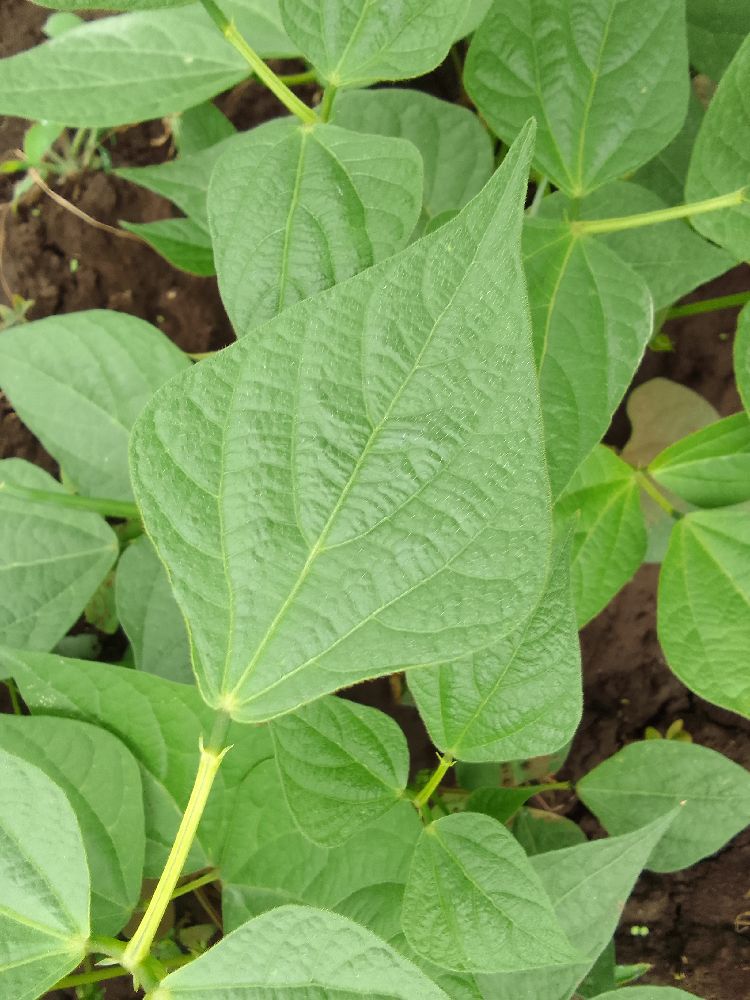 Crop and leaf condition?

common bean, healthy
